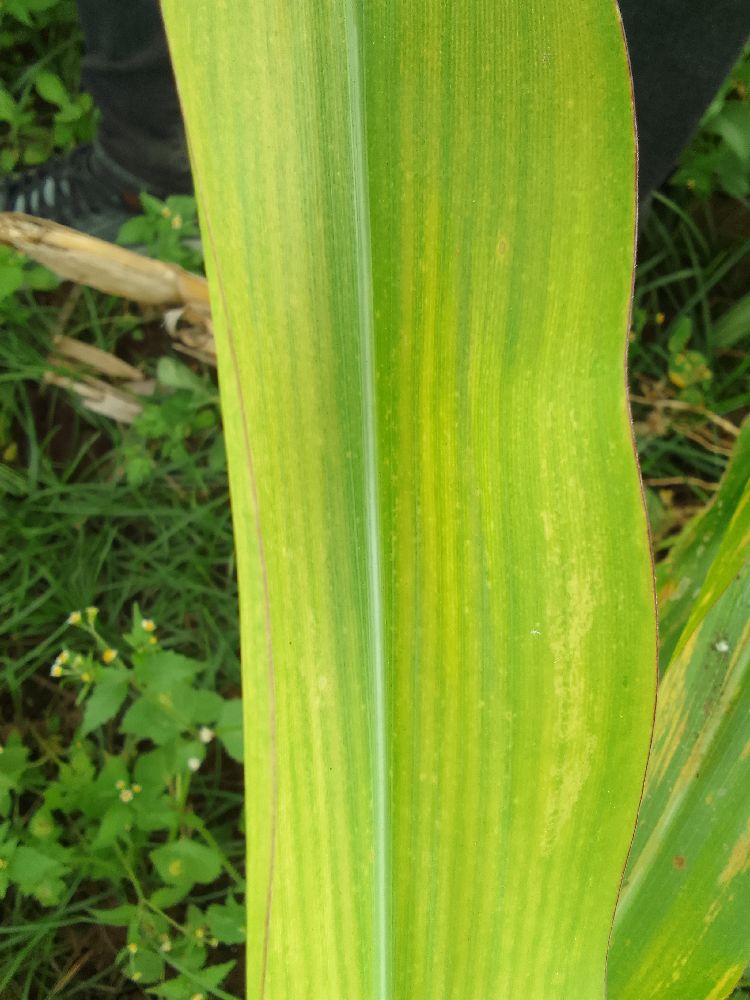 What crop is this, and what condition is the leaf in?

maize, maize lethal necrosis
